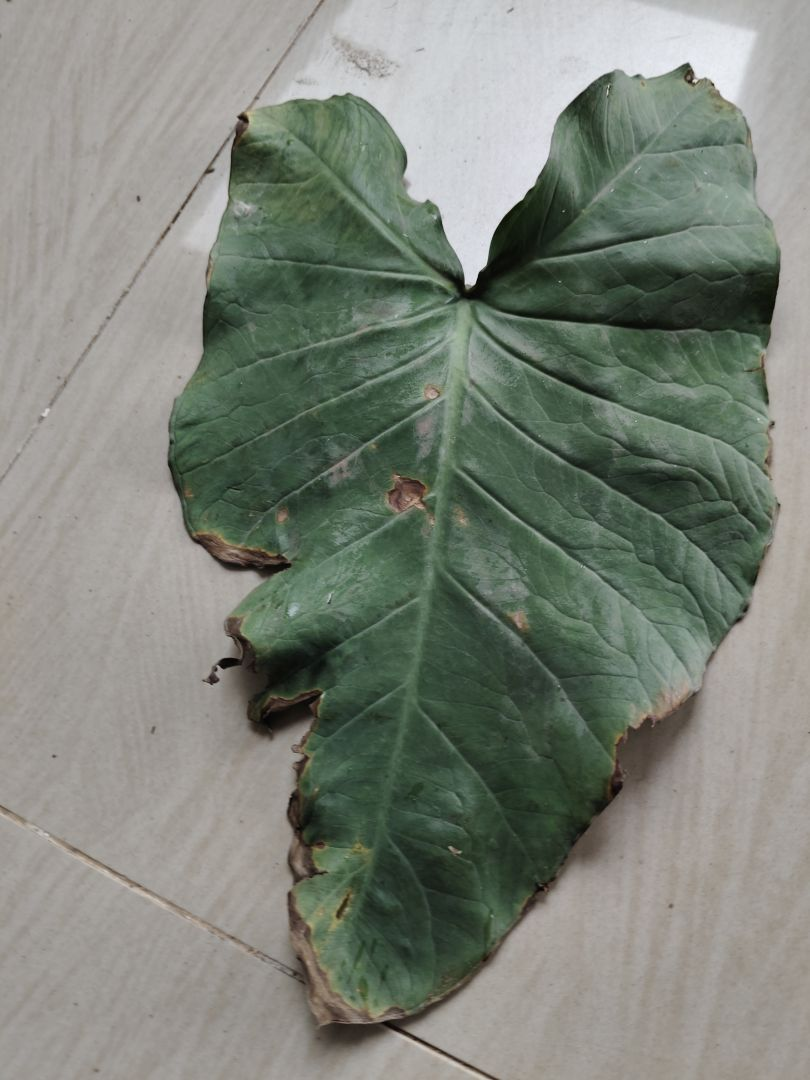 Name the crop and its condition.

taro, leaf blight
